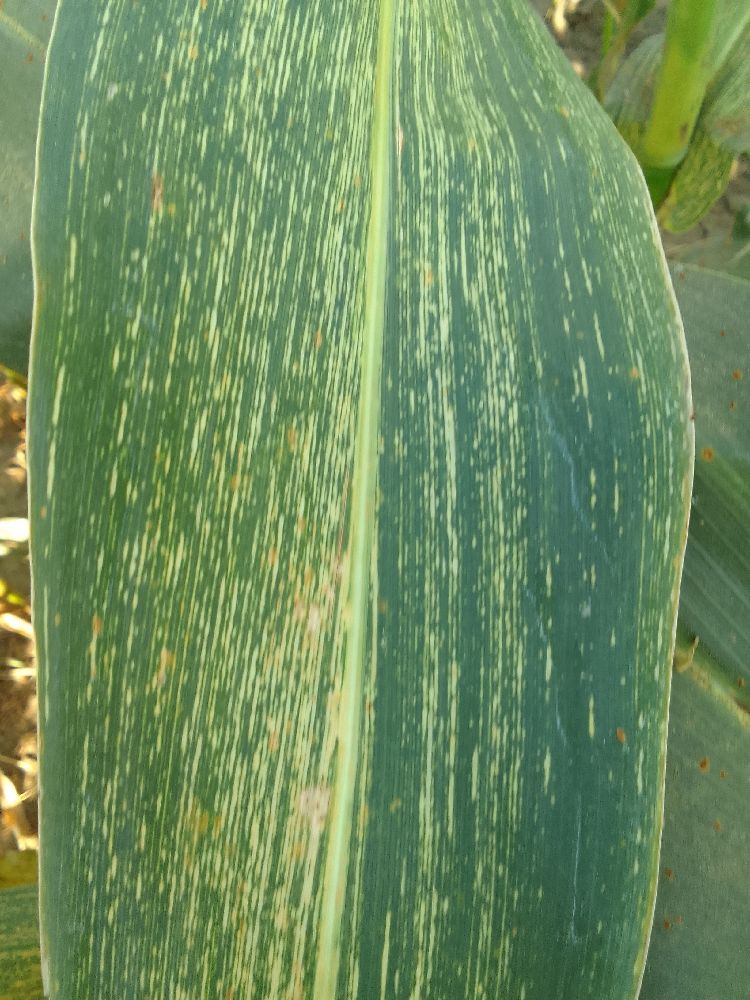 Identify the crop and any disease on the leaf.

maize, maize streak virus
